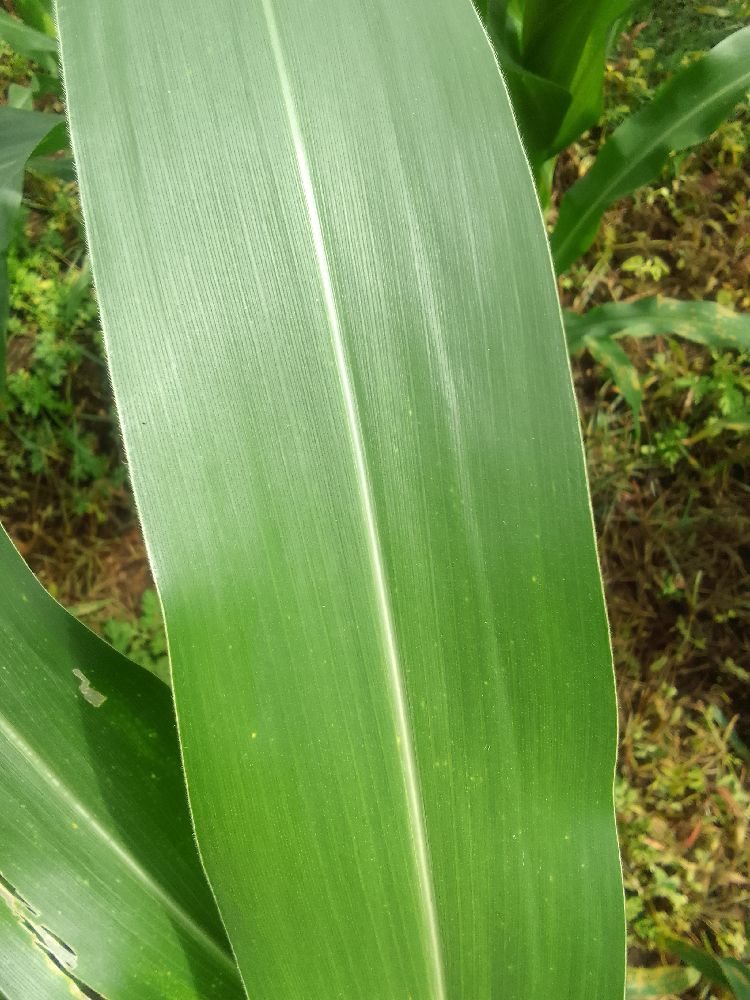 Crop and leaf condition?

maize, healthy
